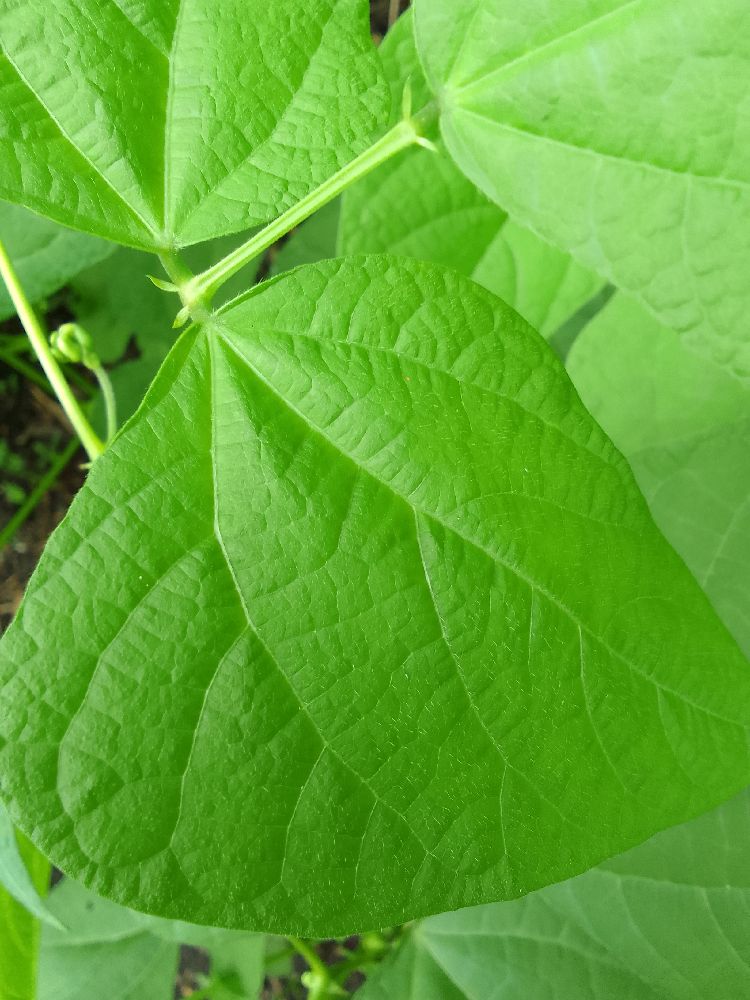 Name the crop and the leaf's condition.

common bean, healthy
